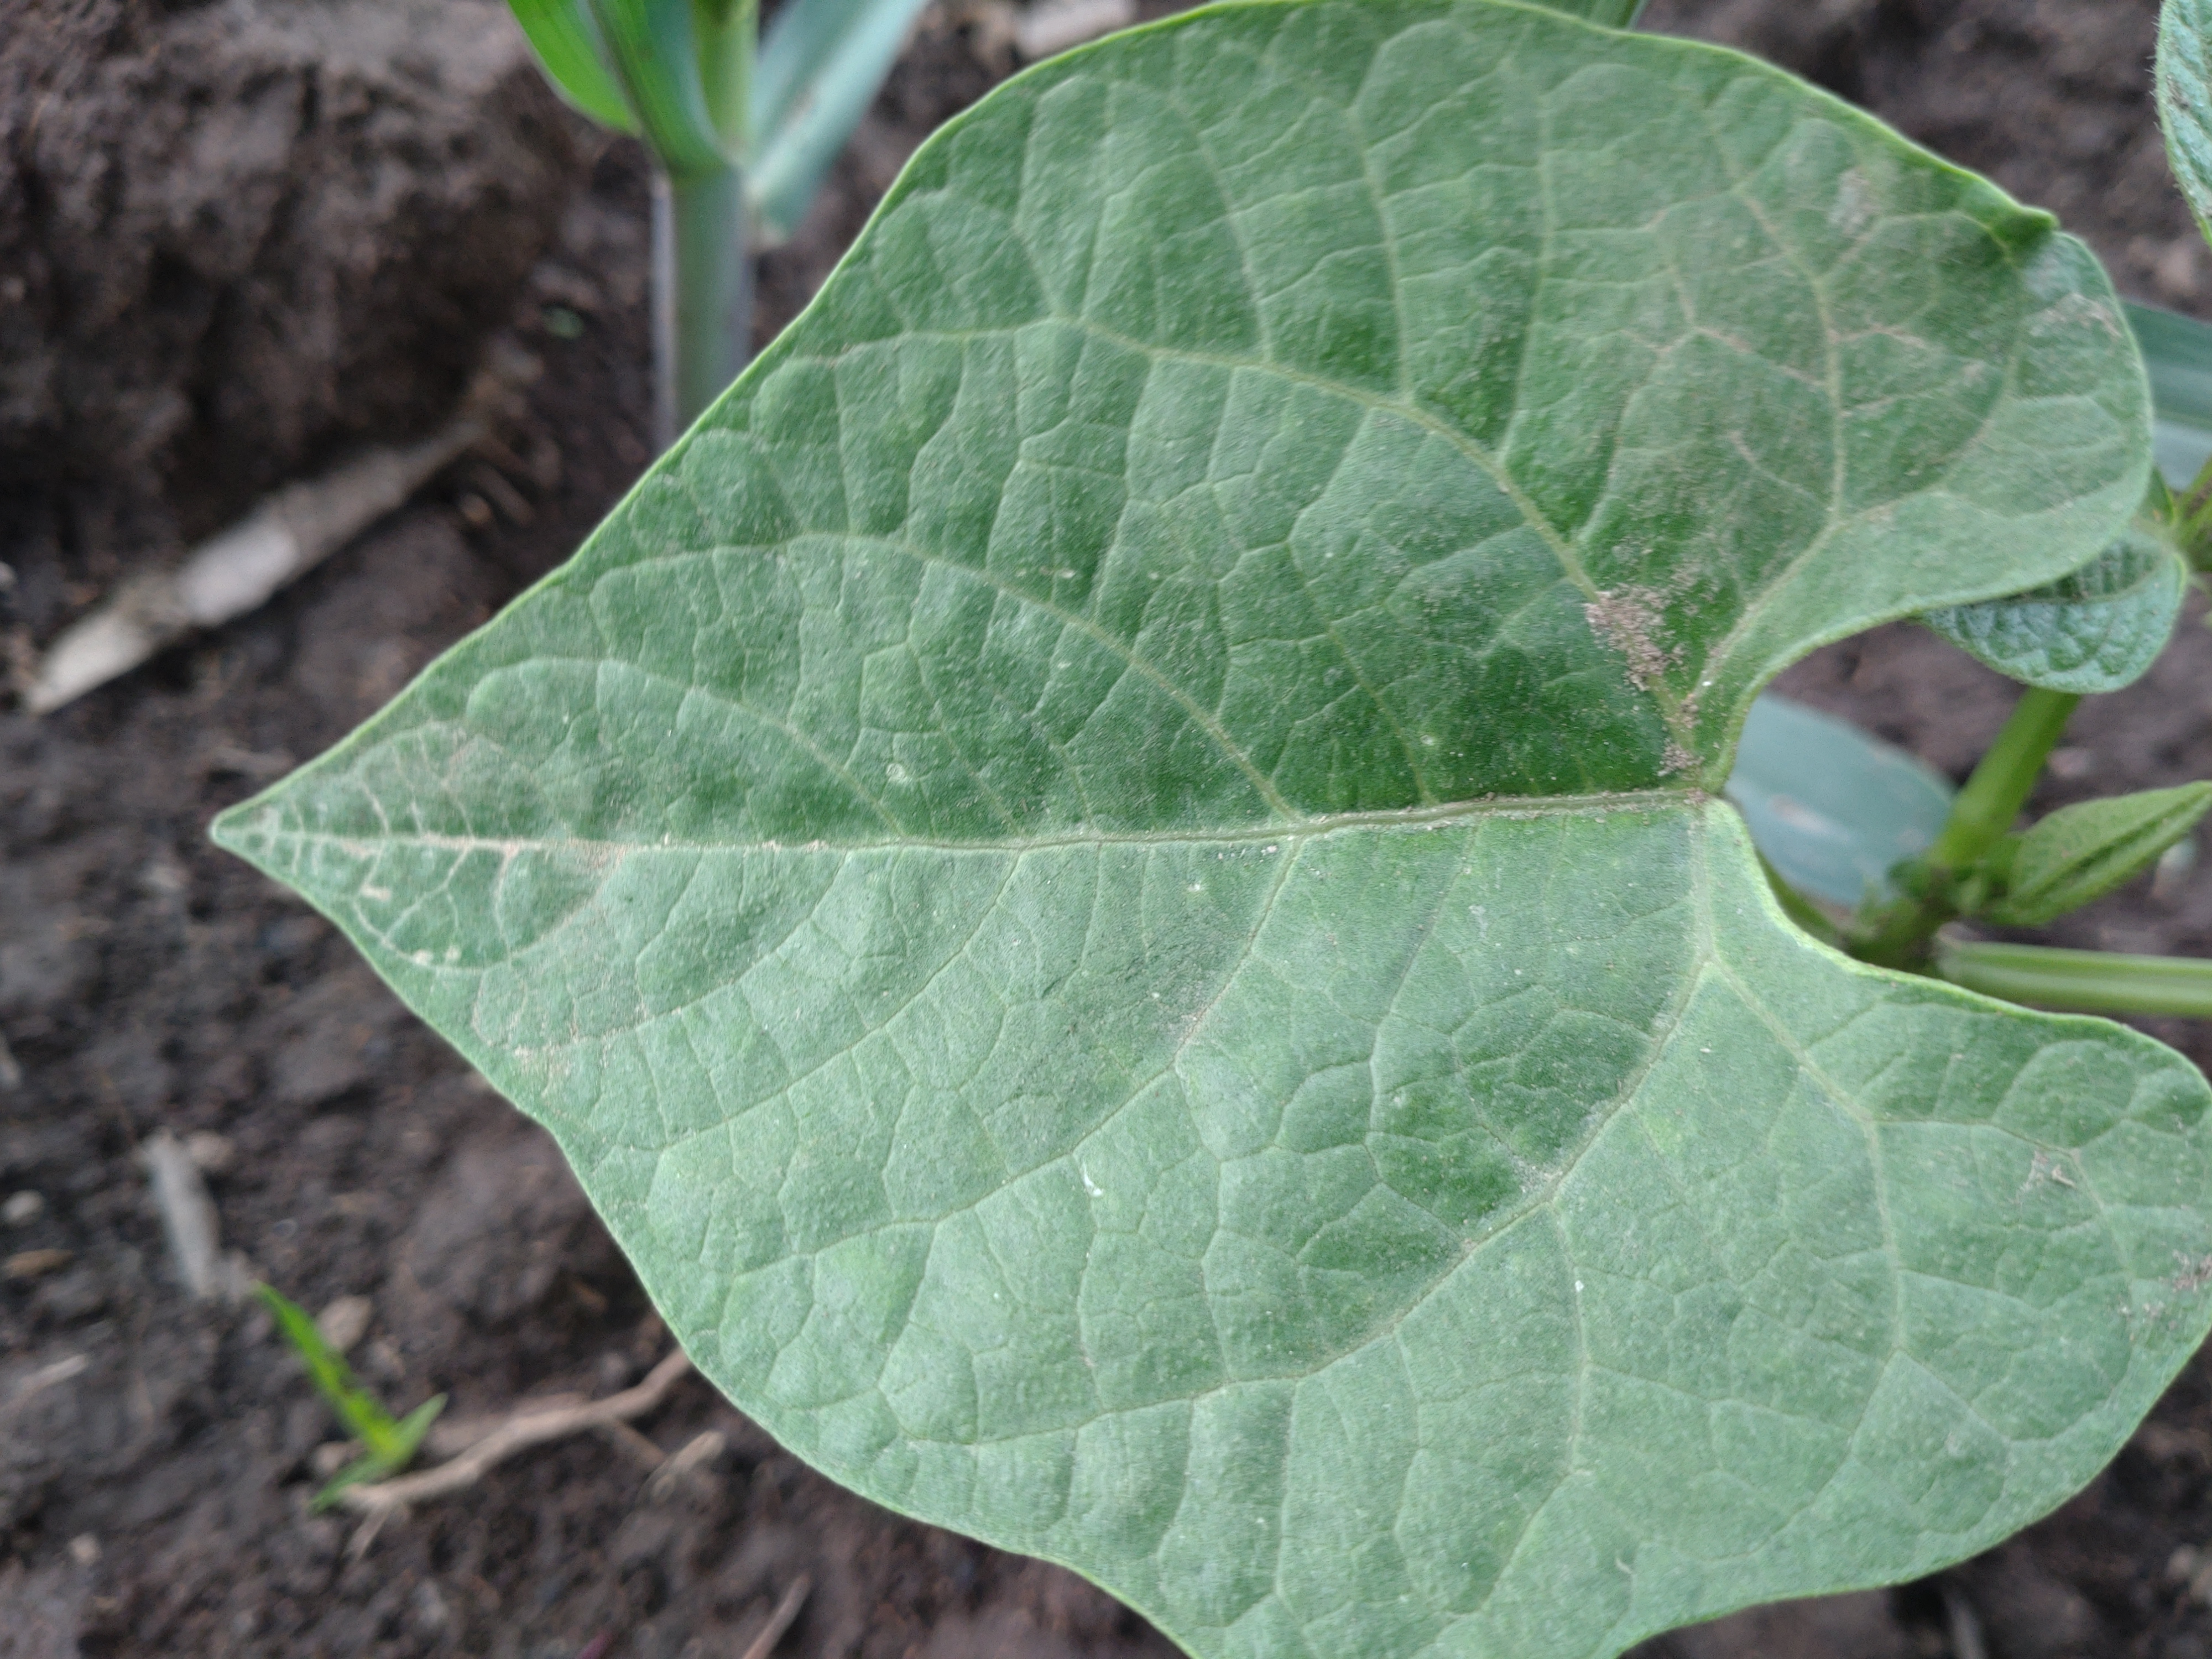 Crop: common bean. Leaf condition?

healthy
